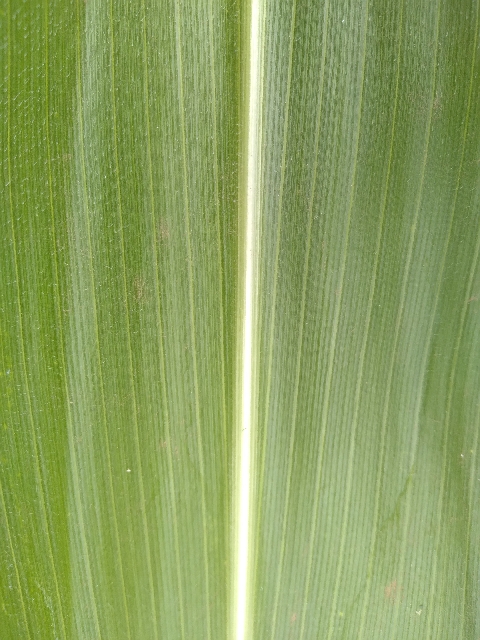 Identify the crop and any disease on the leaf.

maize, healthy
